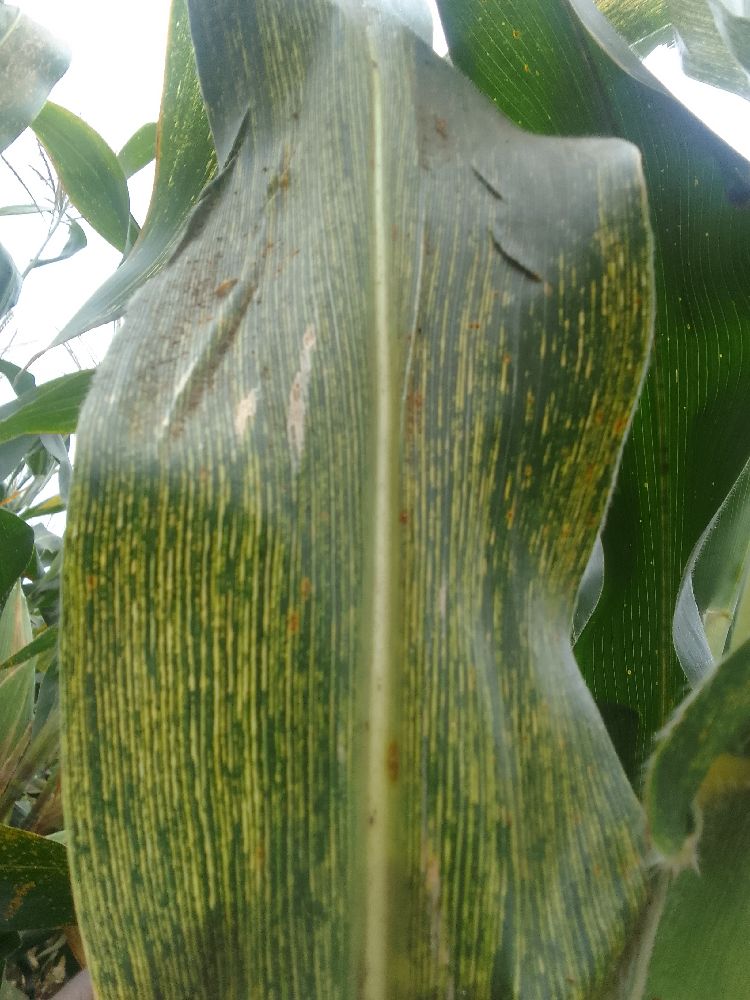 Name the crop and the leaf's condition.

maize, maize streak virus
